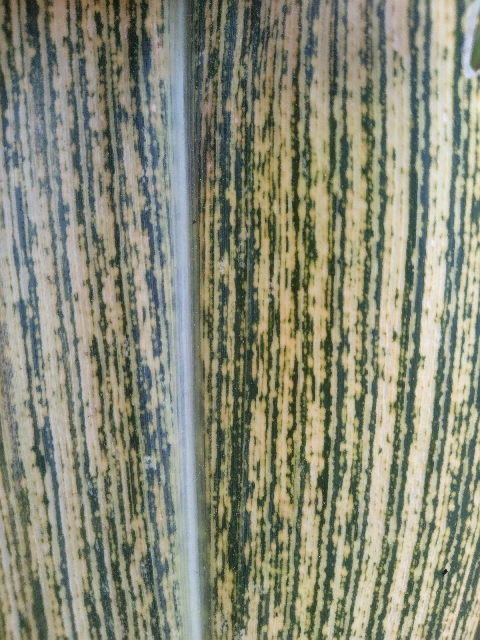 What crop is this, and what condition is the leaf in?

maize, maize streak virus
